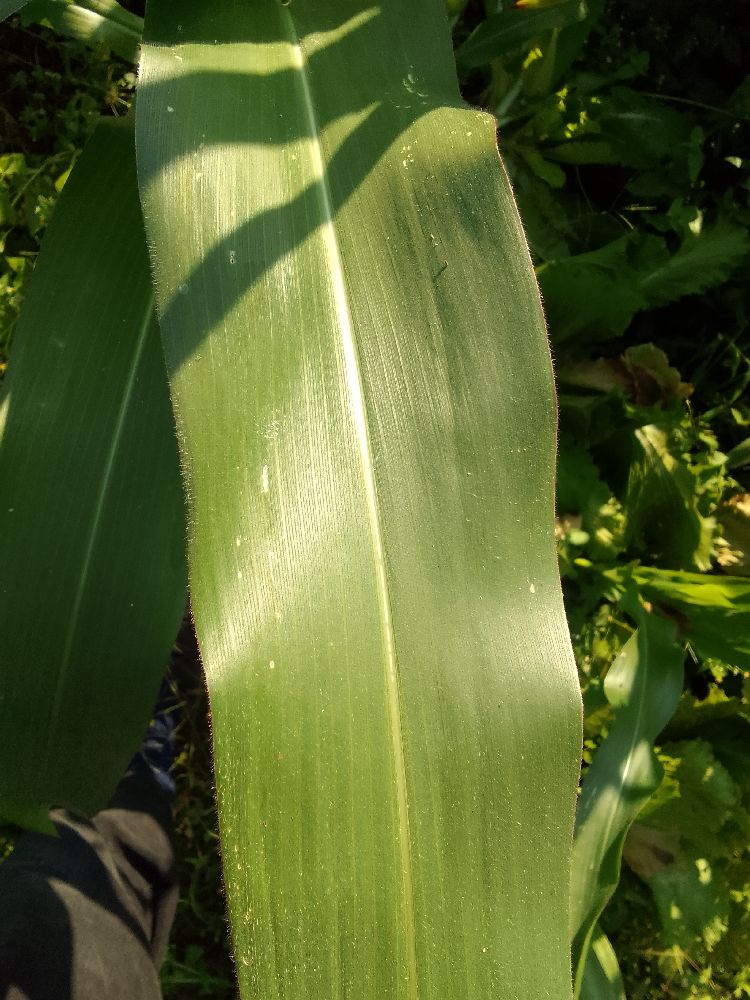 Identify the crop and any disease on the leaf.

maize, healthy
